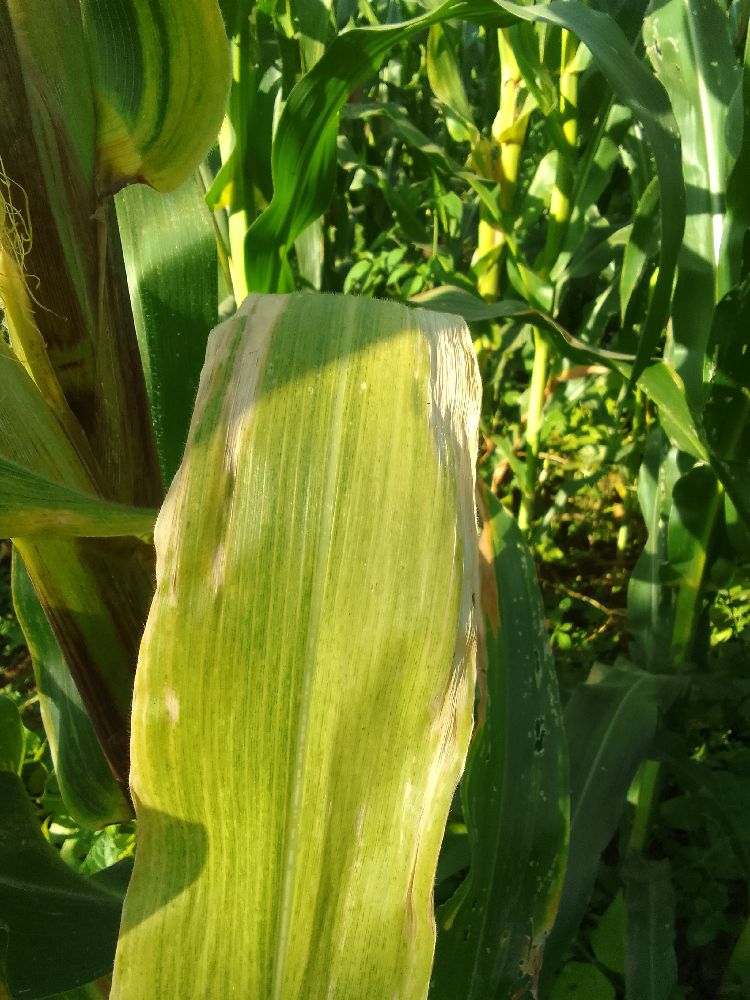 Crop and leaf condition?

maize, maize lethal necrosis
